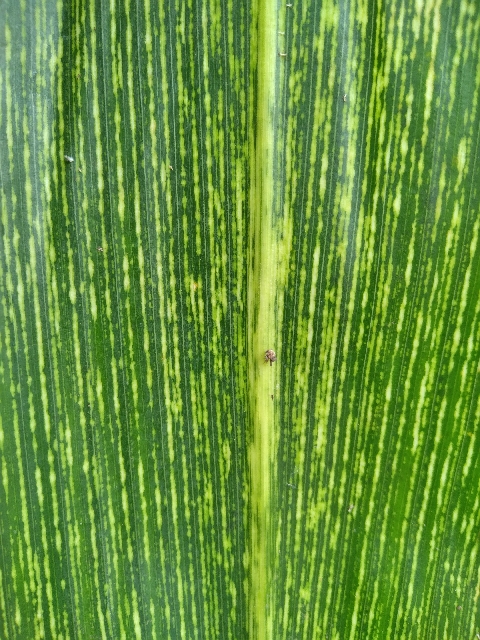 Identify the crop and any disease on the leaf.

maize, maize streak virus
